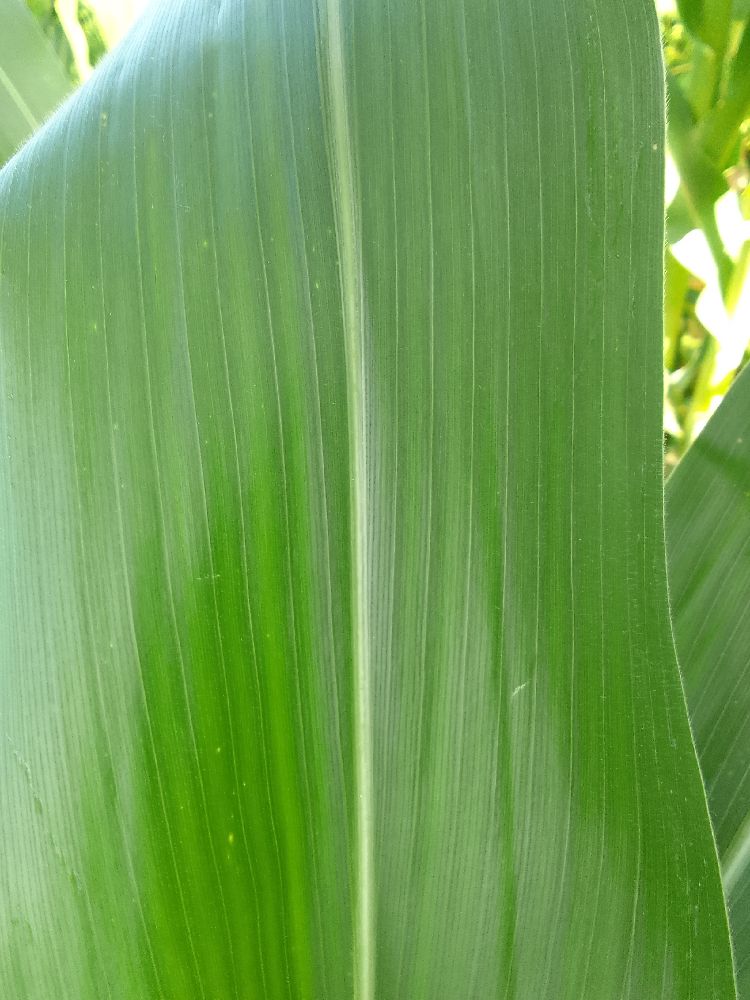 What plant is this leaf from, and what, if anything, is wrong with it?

maize, healthy
